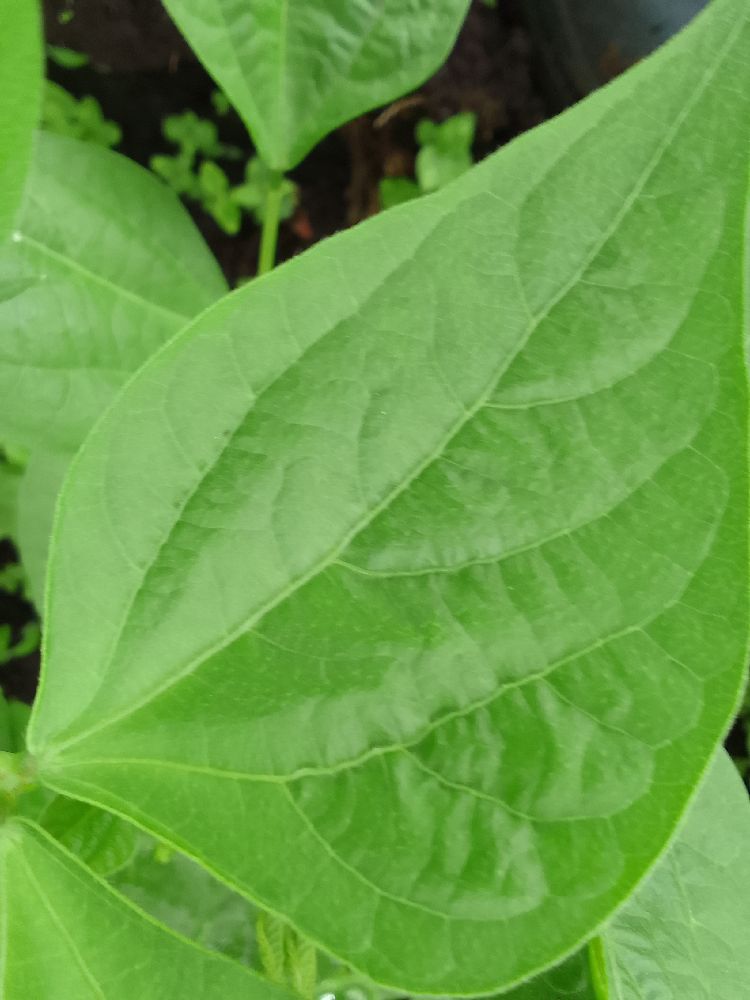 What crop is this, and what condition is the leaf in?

common bean, healthy
